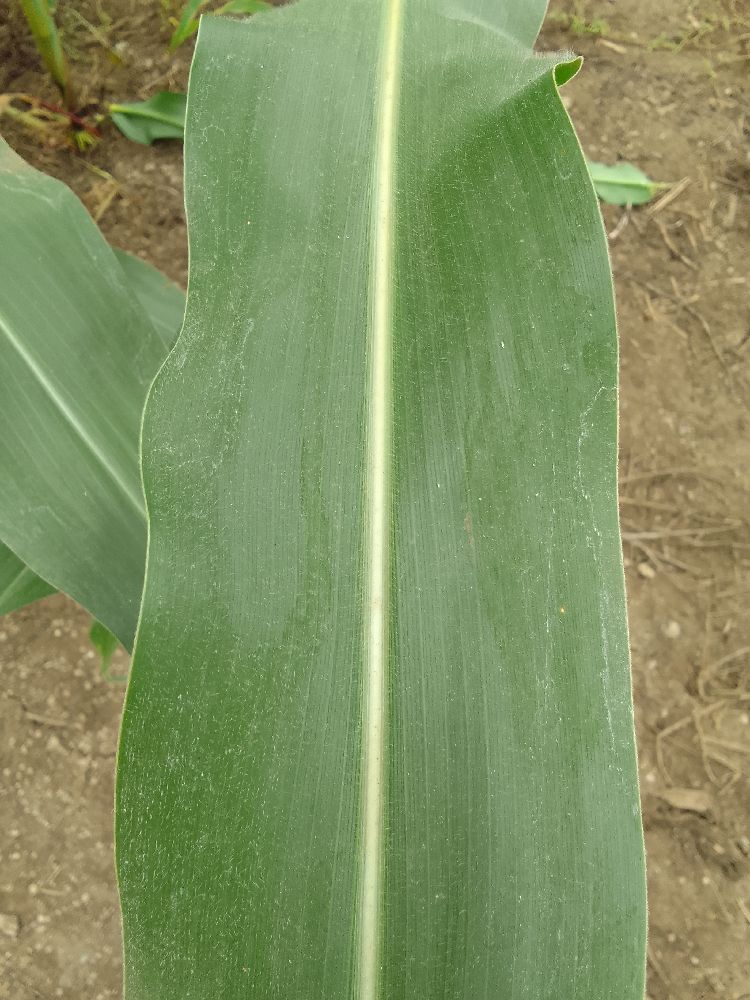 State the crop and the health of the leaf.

maize, healthy
